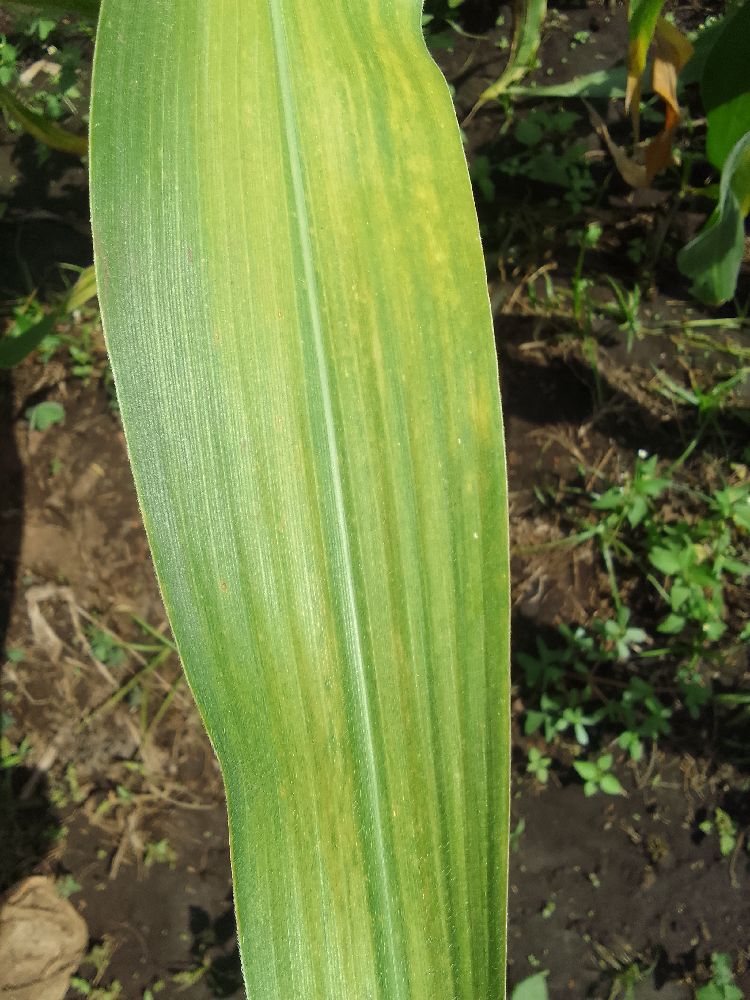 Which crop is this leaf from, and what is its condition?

maize, maize lethal necrosis
